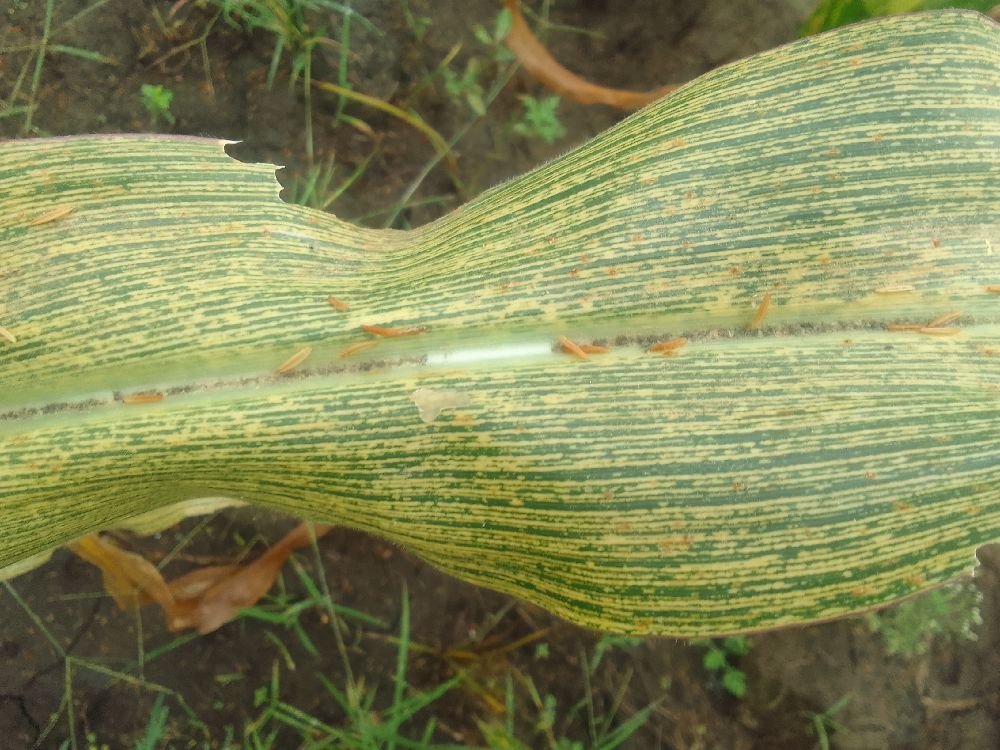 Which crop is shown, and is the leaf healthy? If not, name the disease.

maize, maize streak virus
